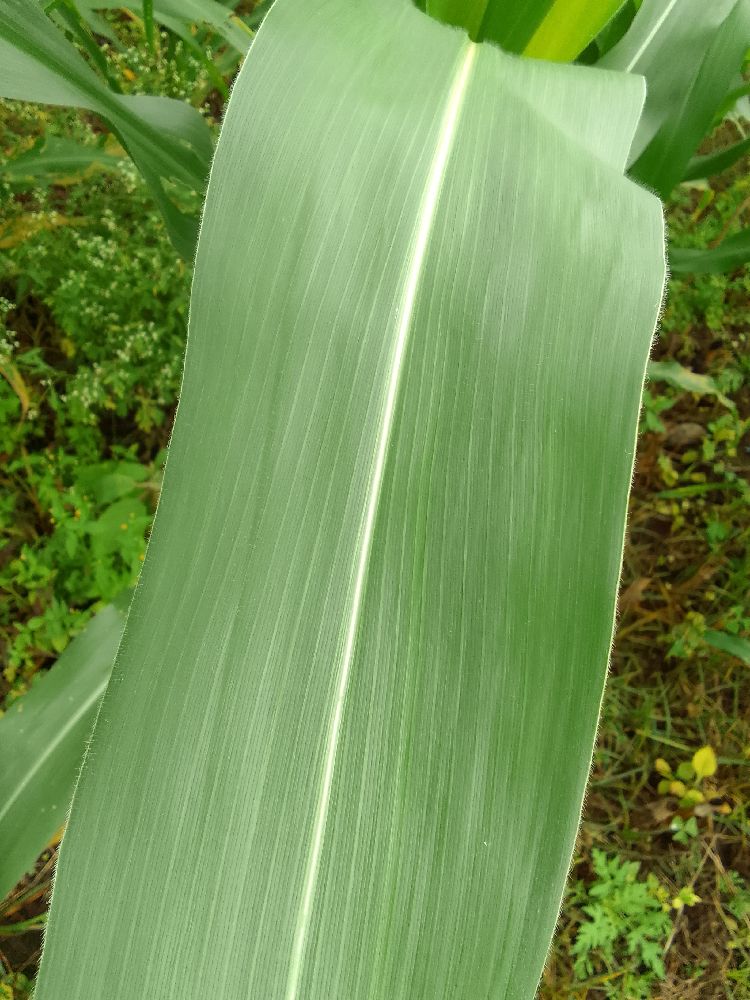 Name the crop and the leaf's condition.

maize, healthy
